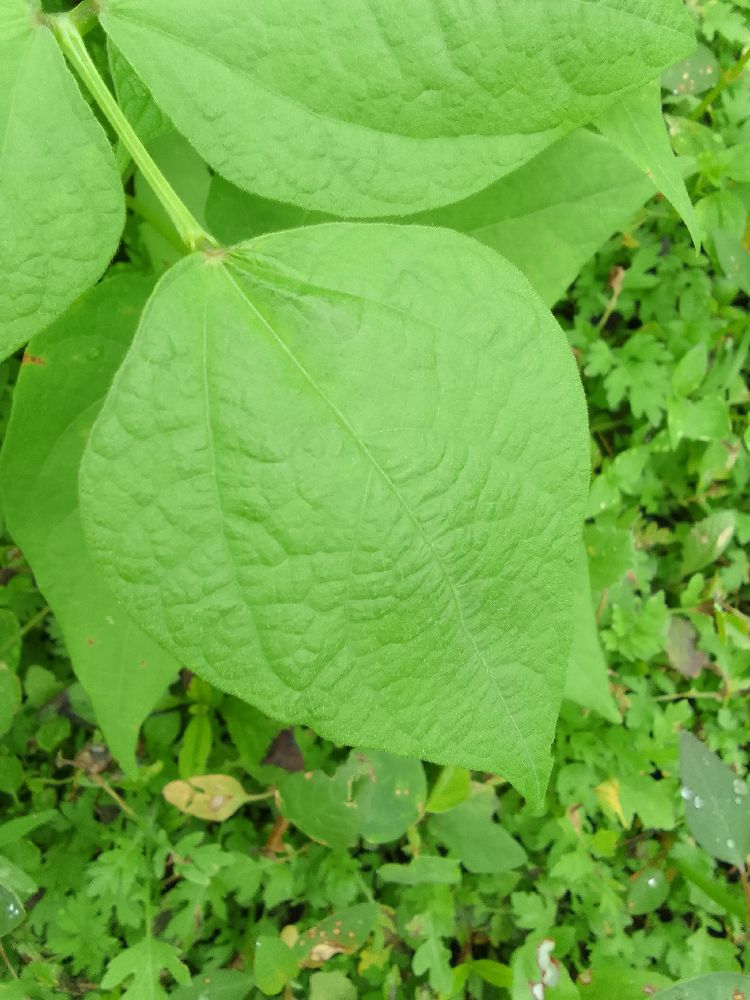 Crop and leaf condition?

common bean, healthy
